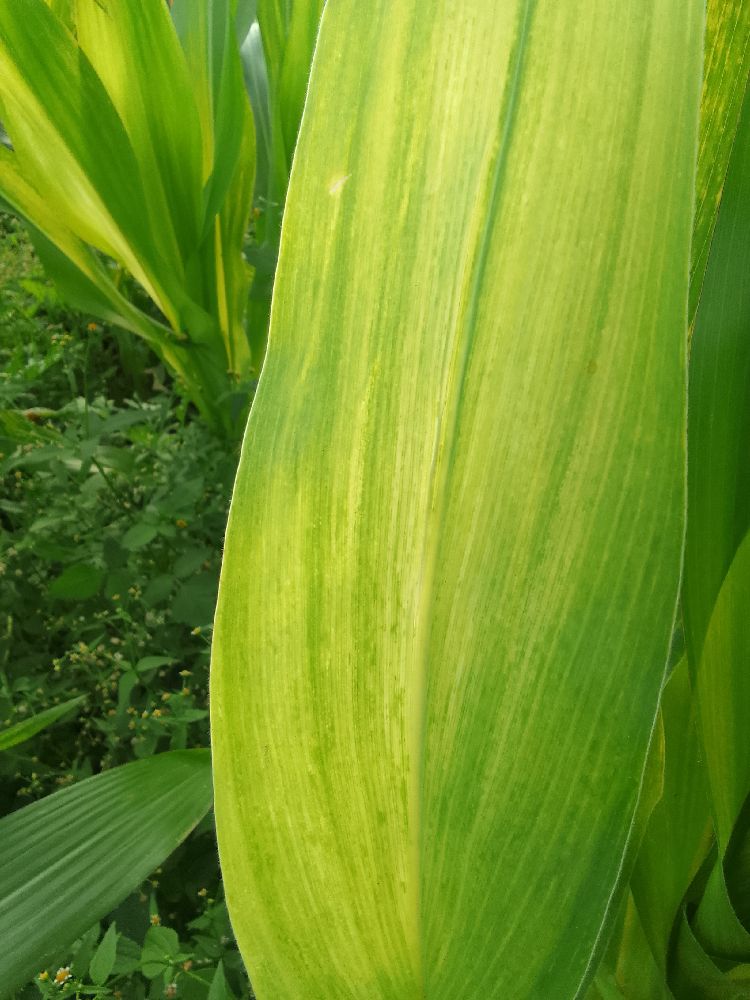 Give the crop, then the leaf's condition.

maize, maize lethal necrosis
